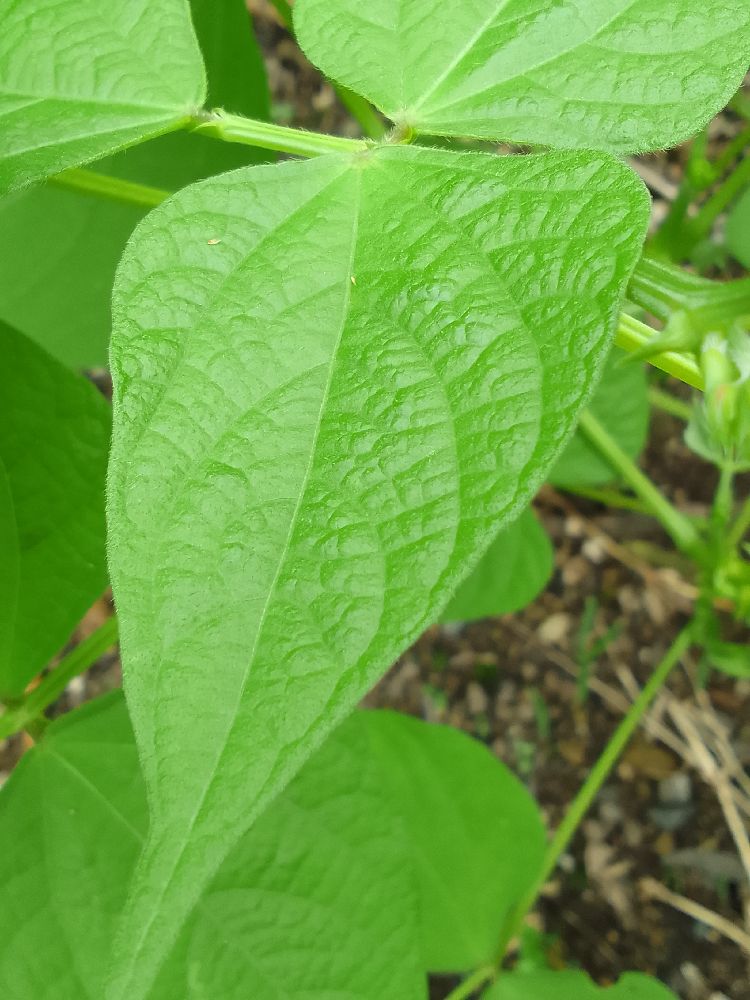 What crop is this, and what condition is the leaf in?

common bean, healthy
